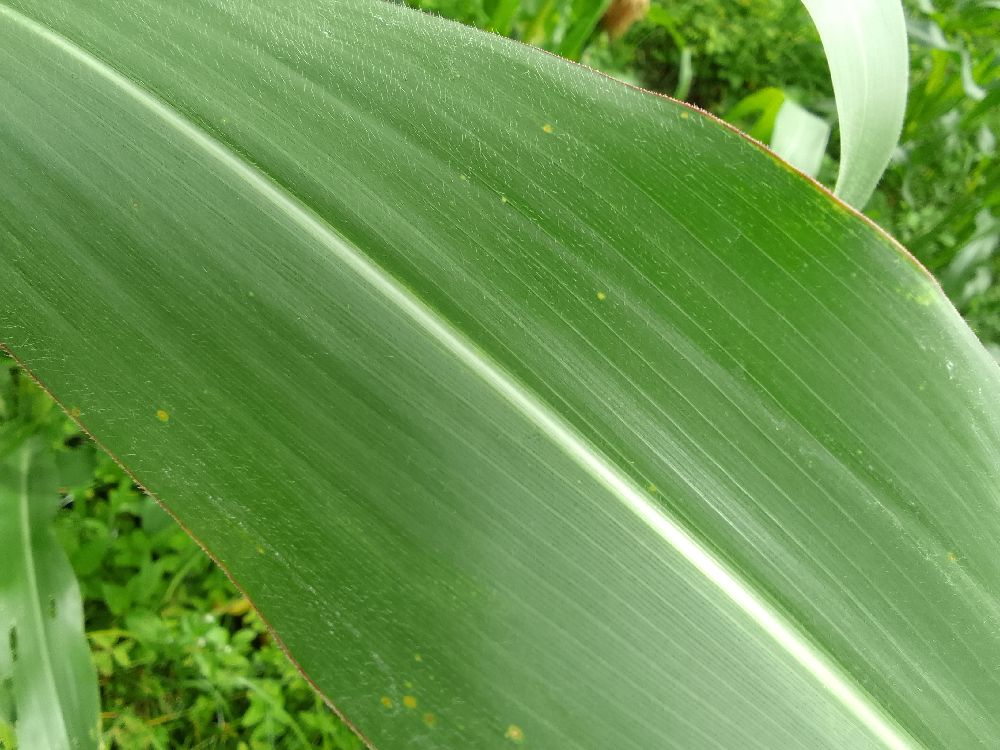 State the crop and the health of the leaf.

maize, healthy
